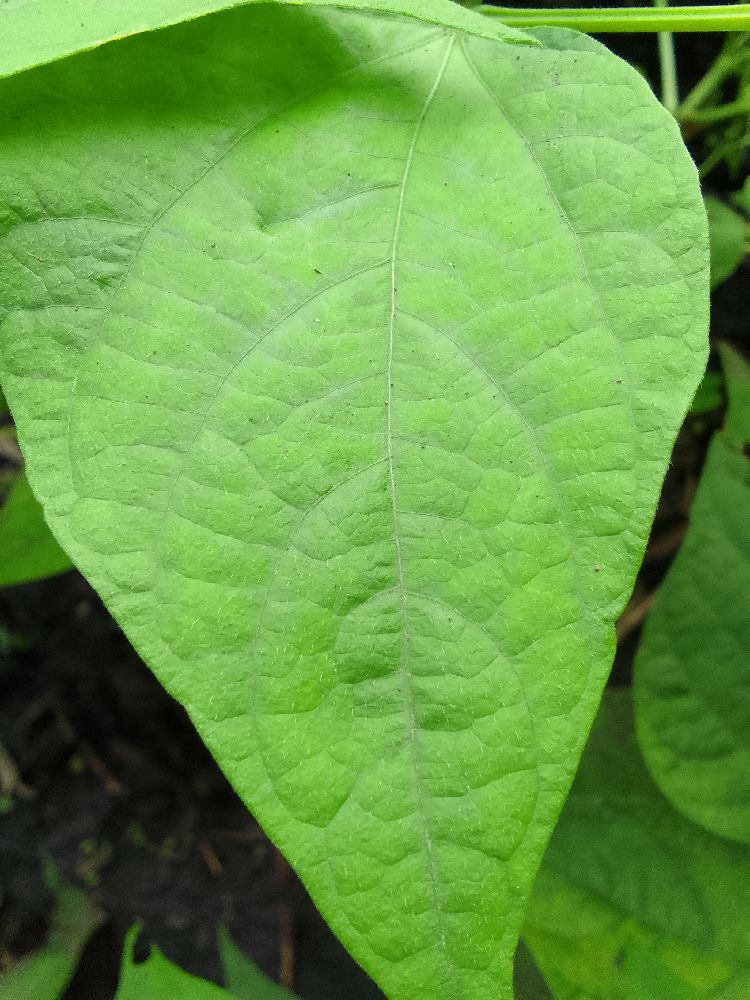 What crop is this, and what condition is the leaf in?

common bean, healthy
